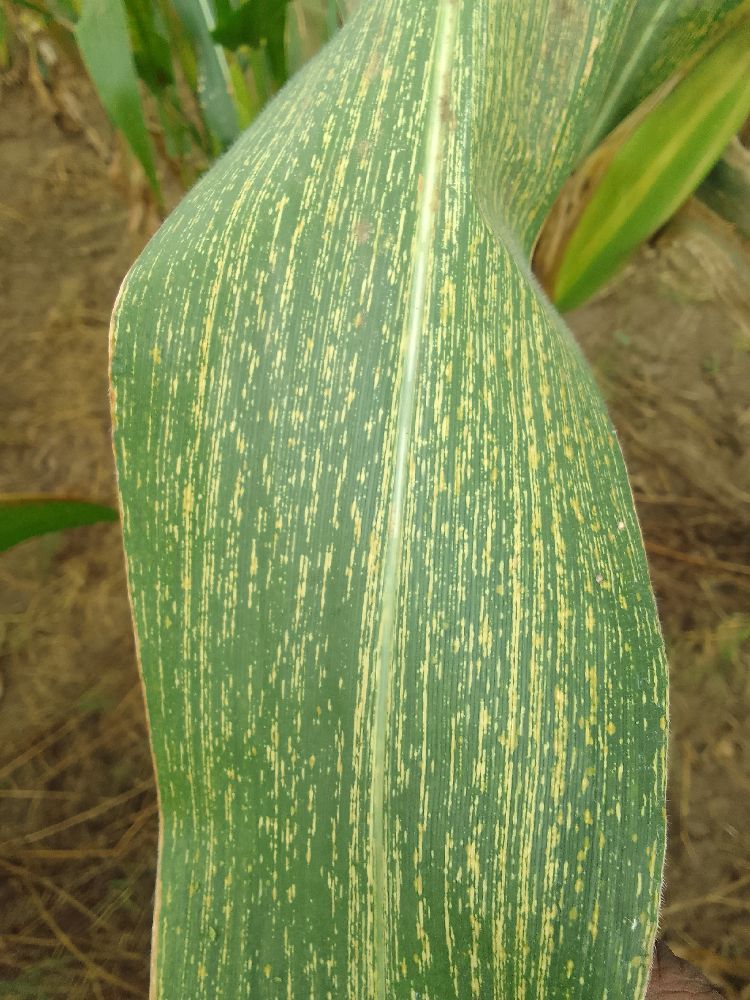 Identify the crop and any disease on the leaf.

maize, maize streak virus
